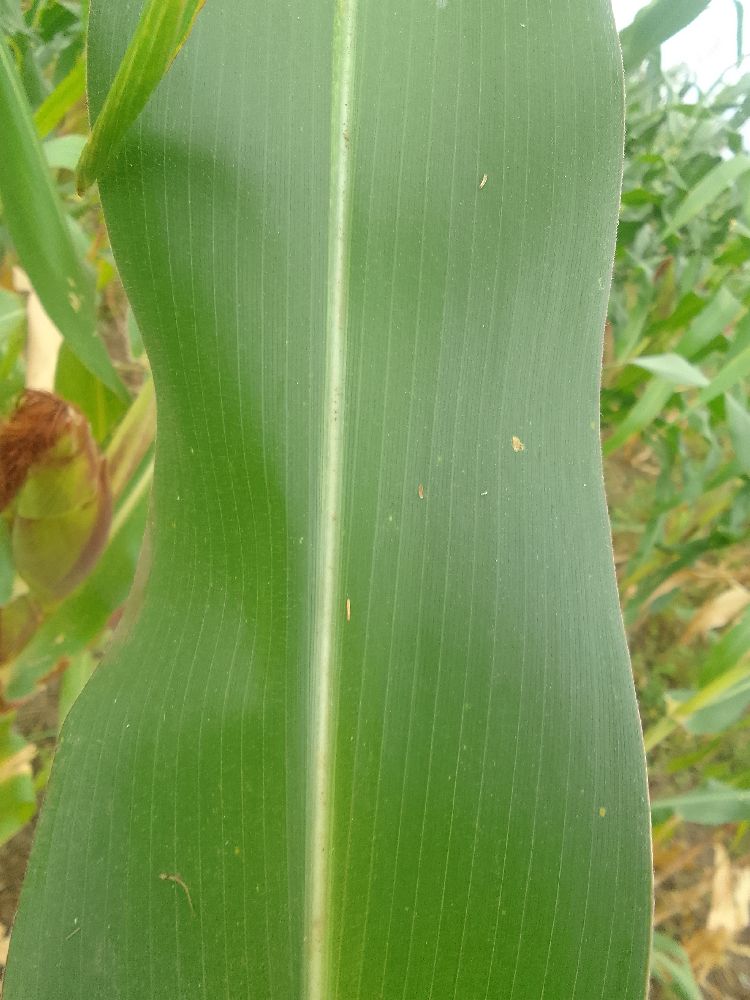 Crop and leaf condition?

maize, healthy
